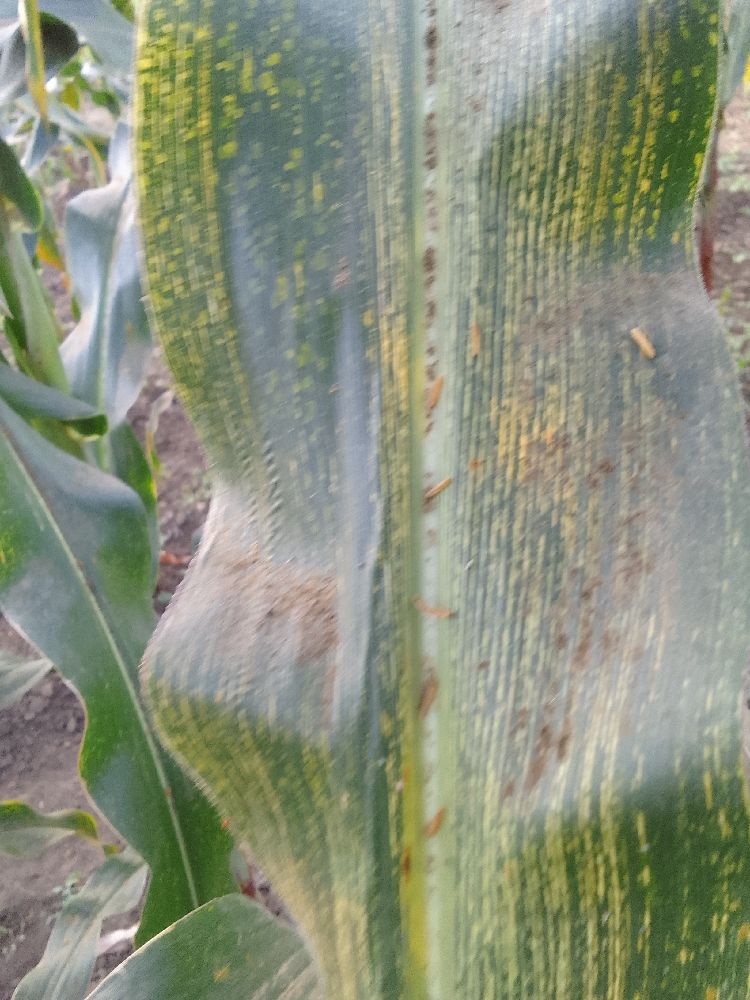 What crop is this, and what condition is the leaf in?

maize, maize streak virus
